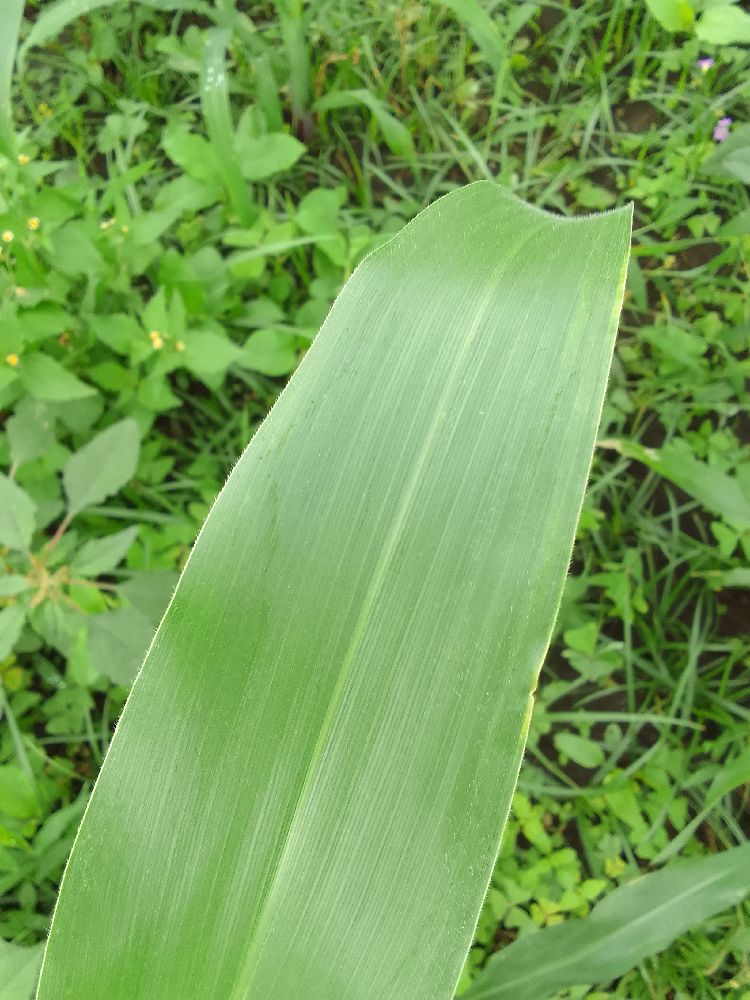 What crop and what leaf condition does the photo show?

maize, healthy
